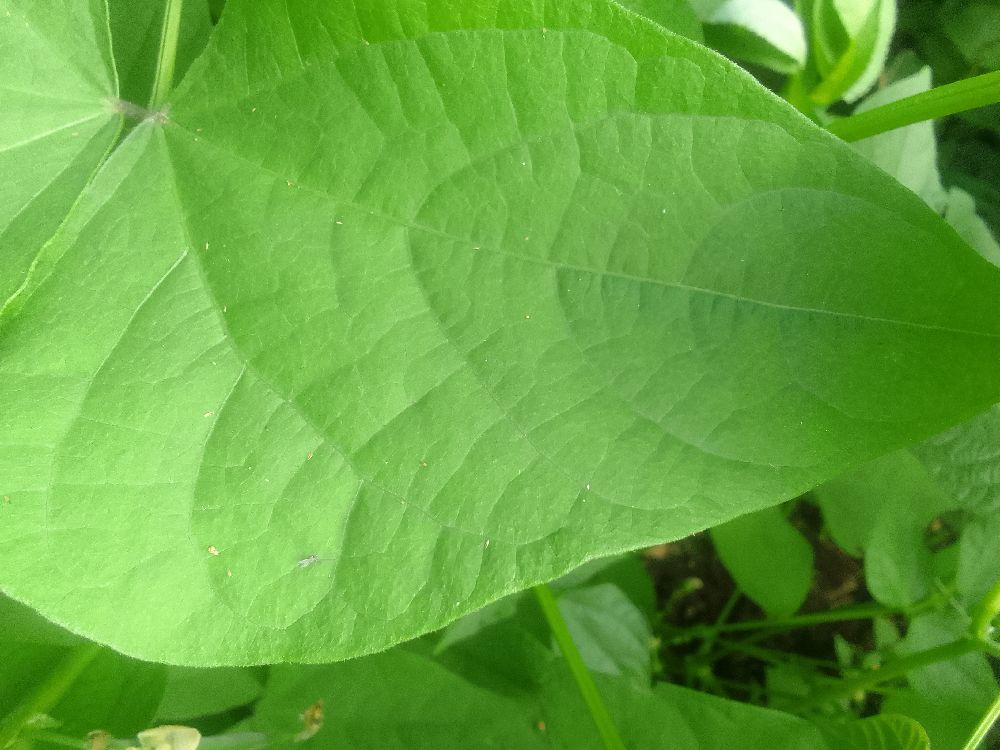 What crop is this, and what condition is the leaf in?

common bean, healthy
